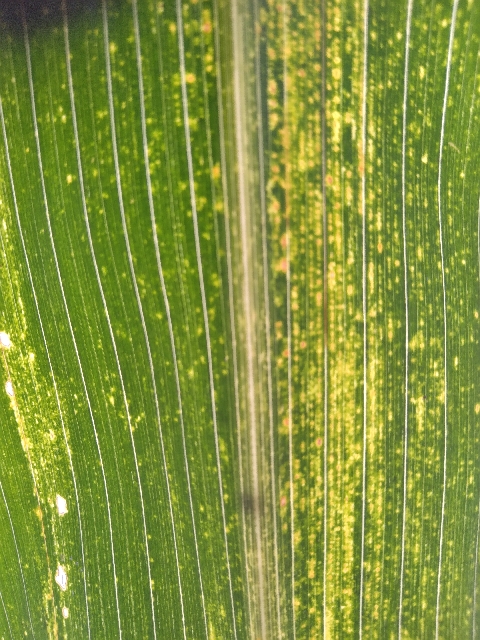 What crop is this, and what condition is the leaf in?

maize, maize lethal necrosis
